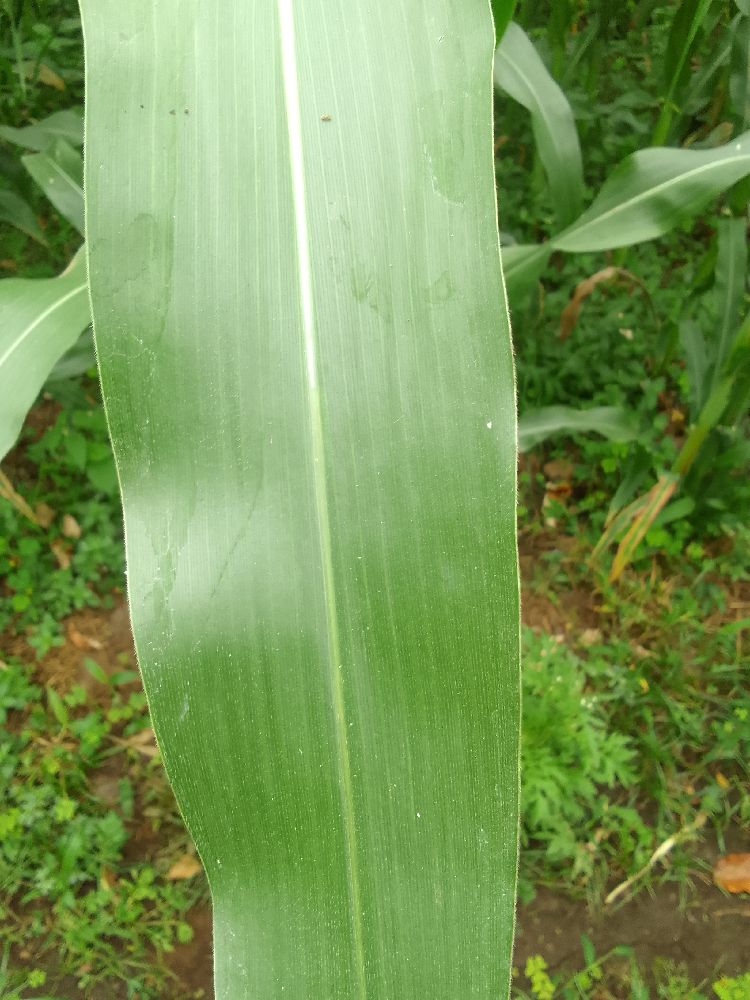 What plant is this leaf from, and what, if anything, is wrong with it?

maize, healthy
